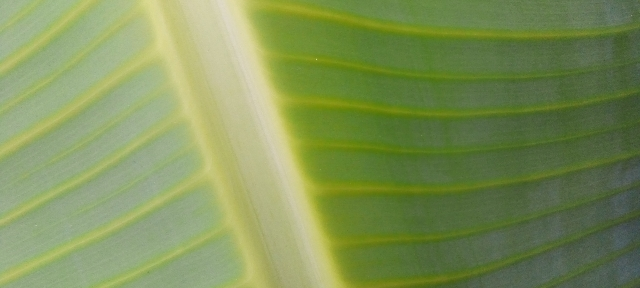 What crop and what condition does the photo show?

banana, healthy
